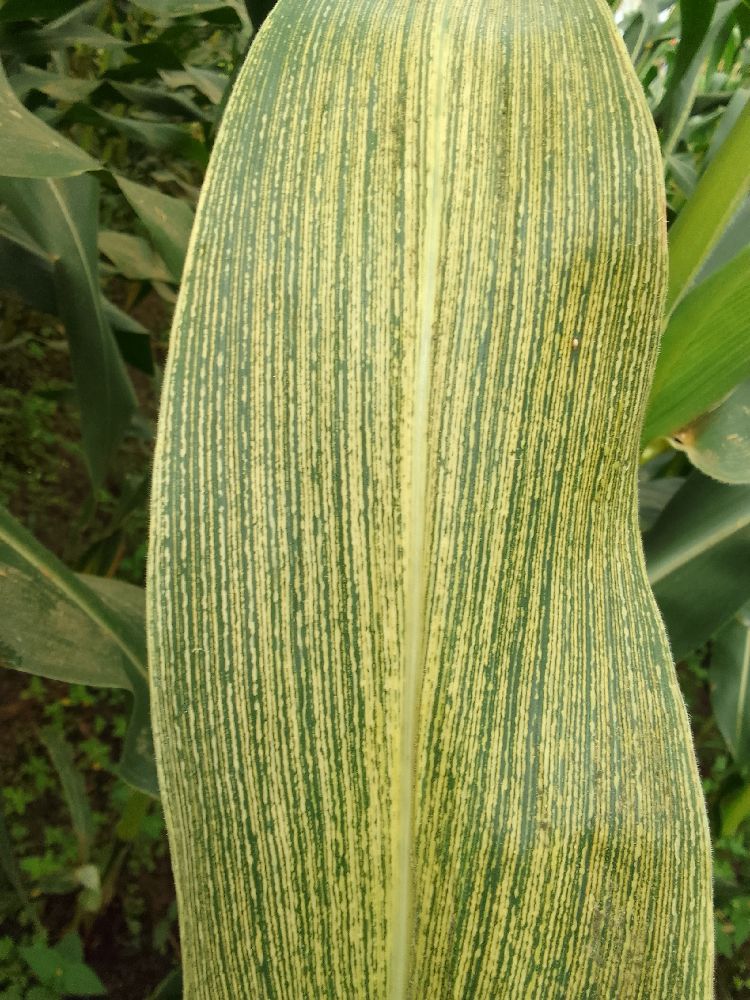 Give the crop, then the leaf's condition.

maize, maize streak virus
